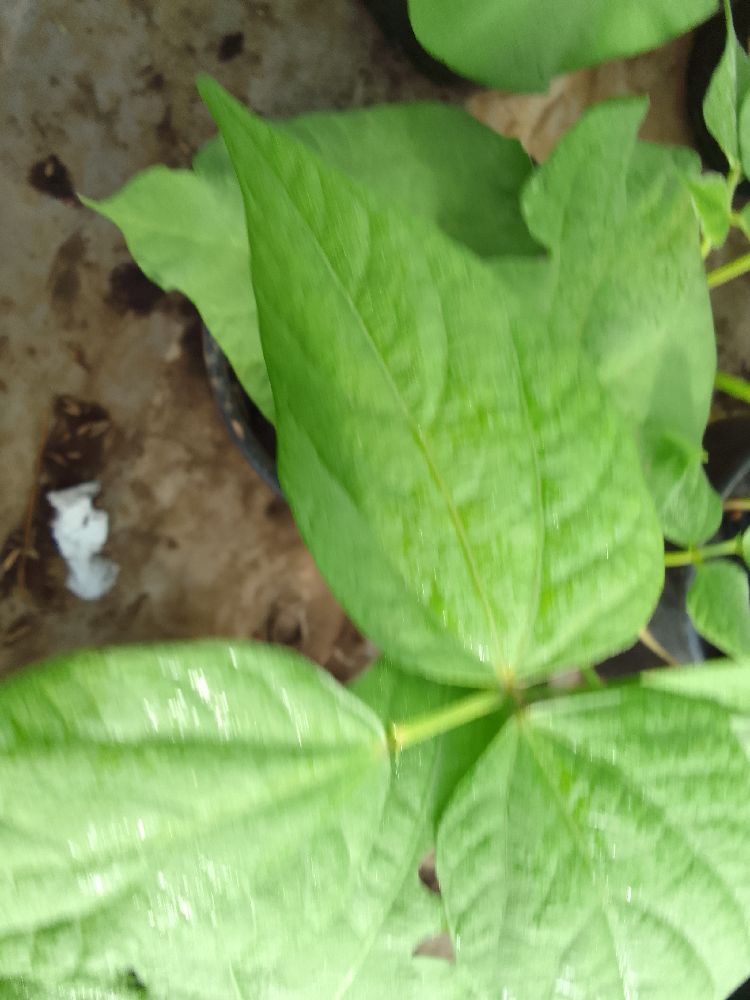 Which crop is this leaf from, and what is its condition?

common bean, healthy
